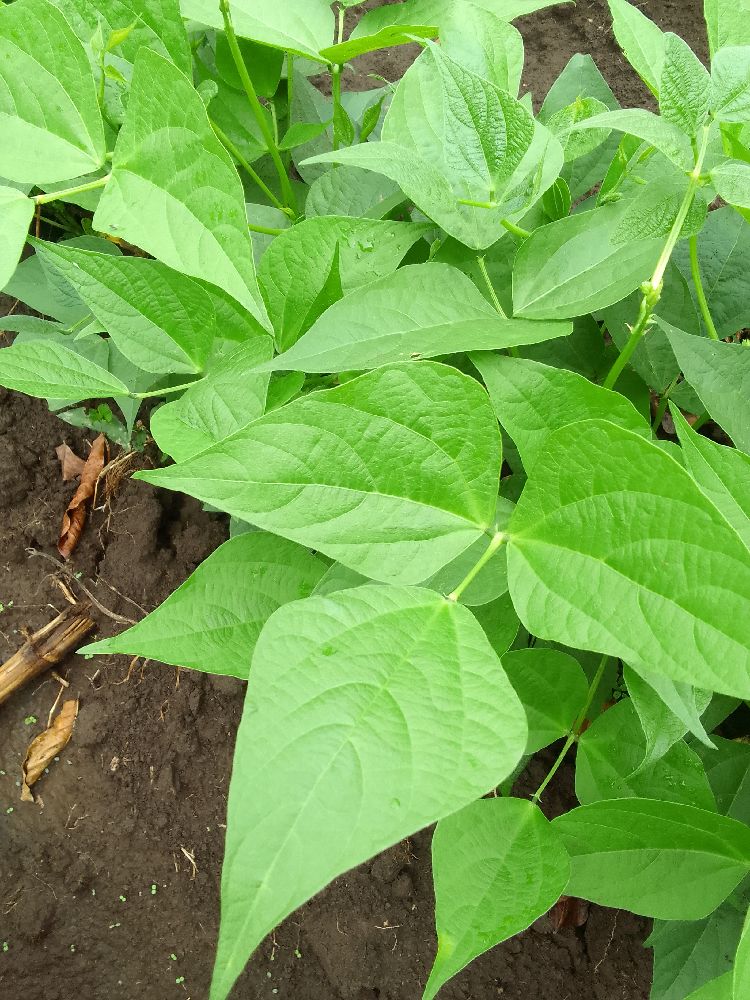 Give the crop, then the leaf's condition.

common bean, healthy
